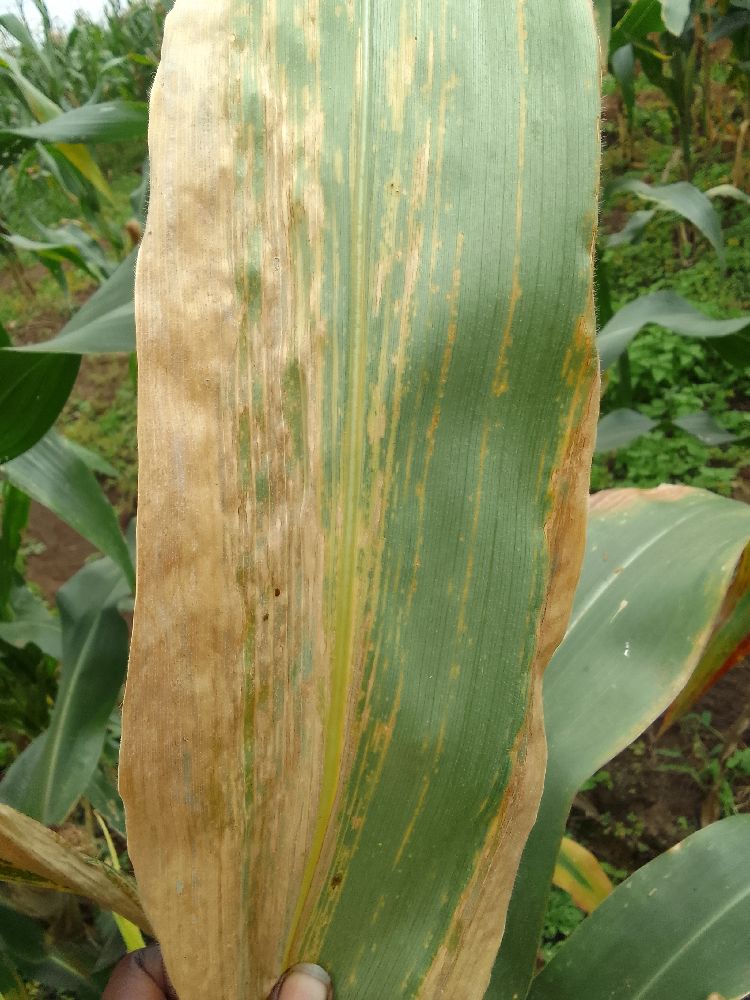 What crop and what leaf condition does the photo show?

maize, maize lethal necrosis
